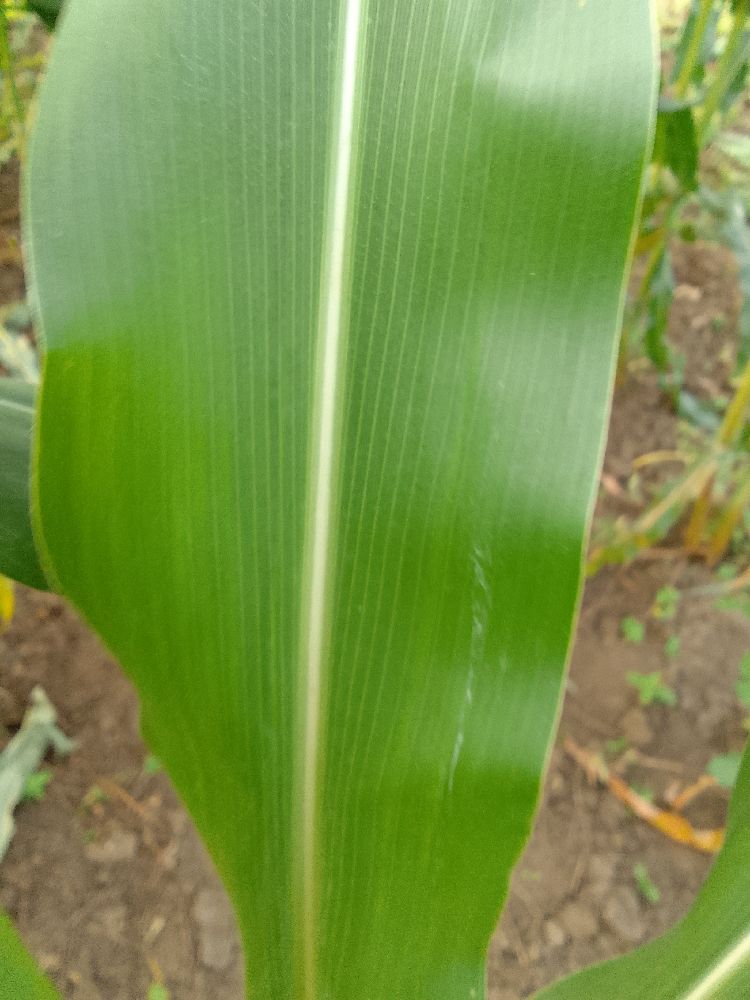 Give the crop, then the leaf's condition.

maize, healthy
